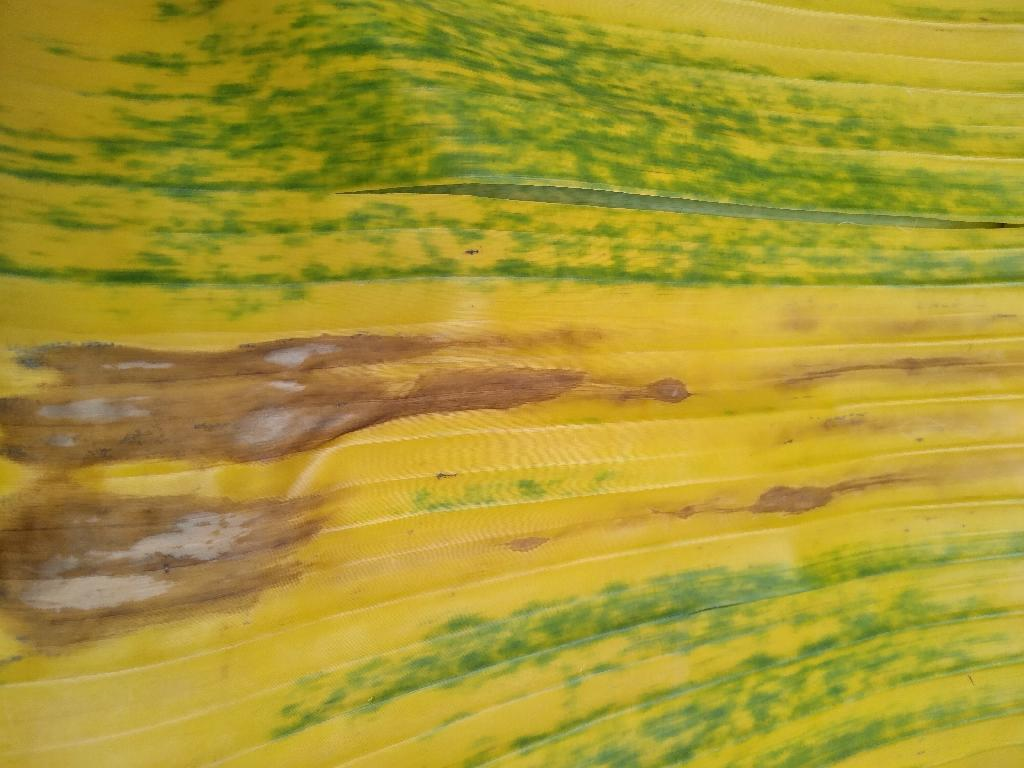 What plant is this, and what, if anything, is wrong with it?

banana, fusarium wilt race 1
